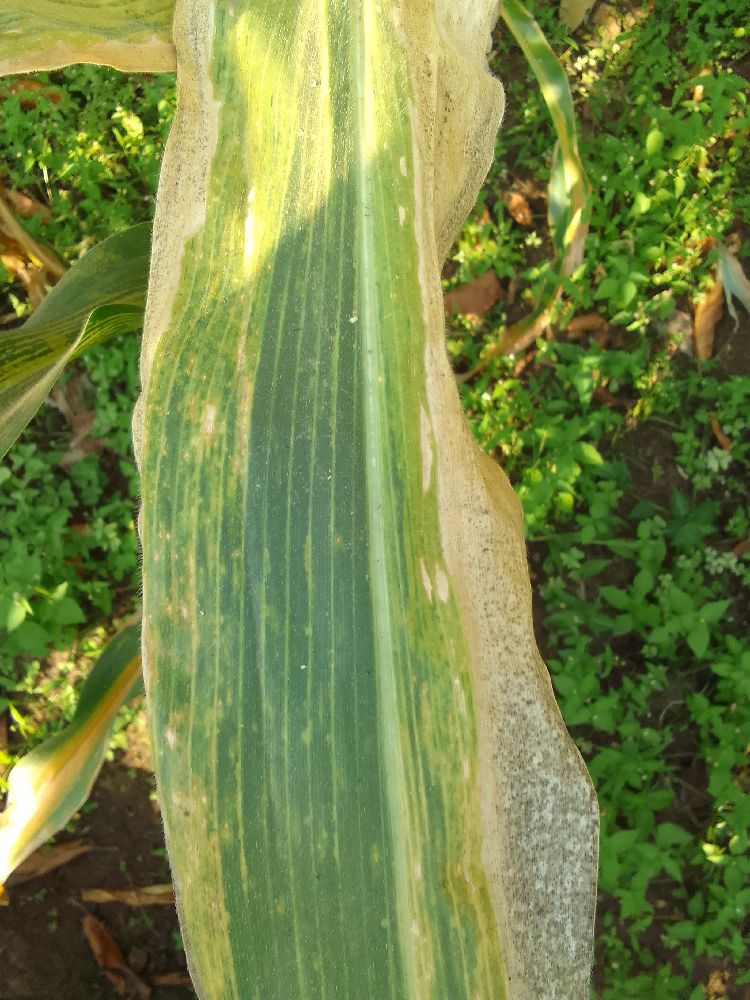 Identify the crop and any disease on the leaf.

maize, maize lethal necrosis
